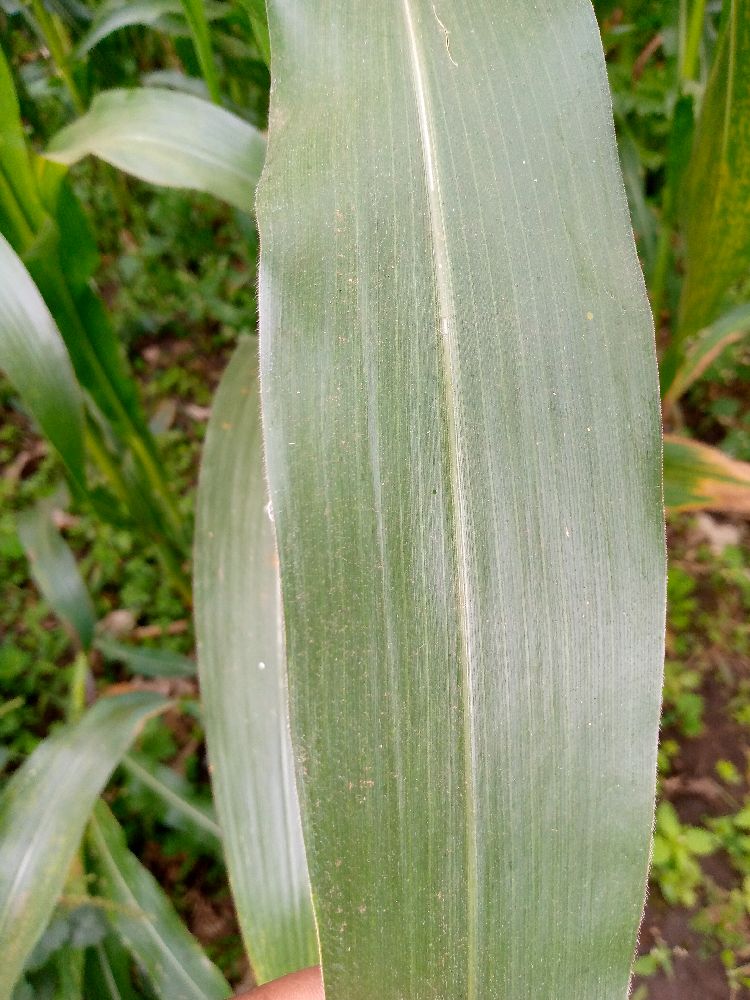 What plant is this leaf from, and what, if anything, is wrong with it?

maize, healthy
